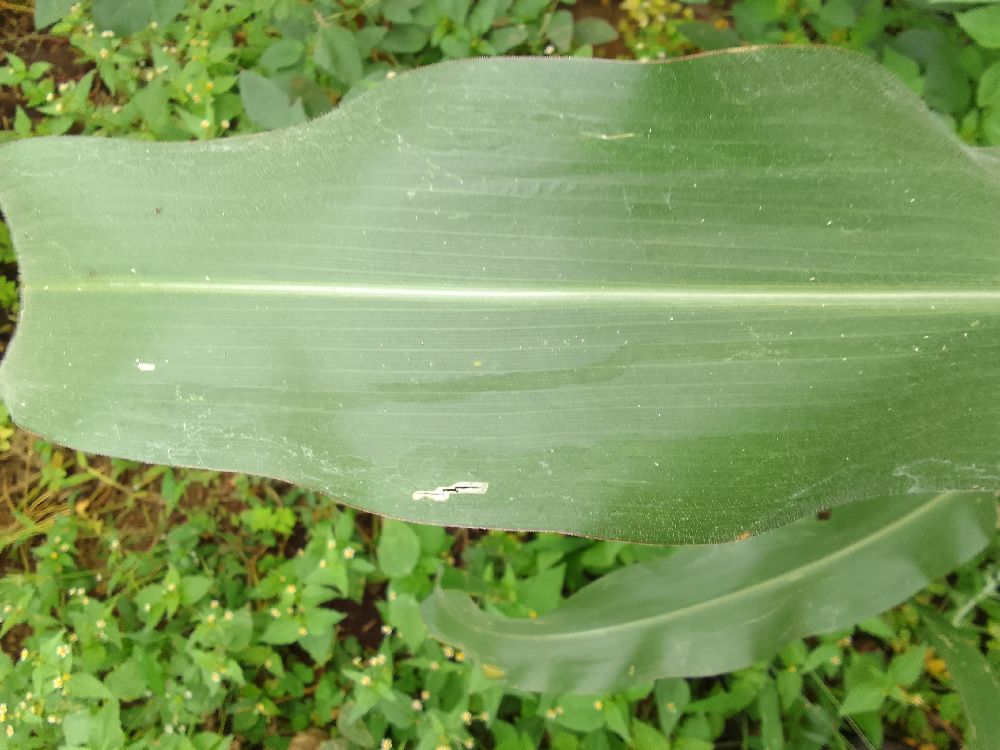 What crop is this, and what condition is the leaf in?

maize, healthy
